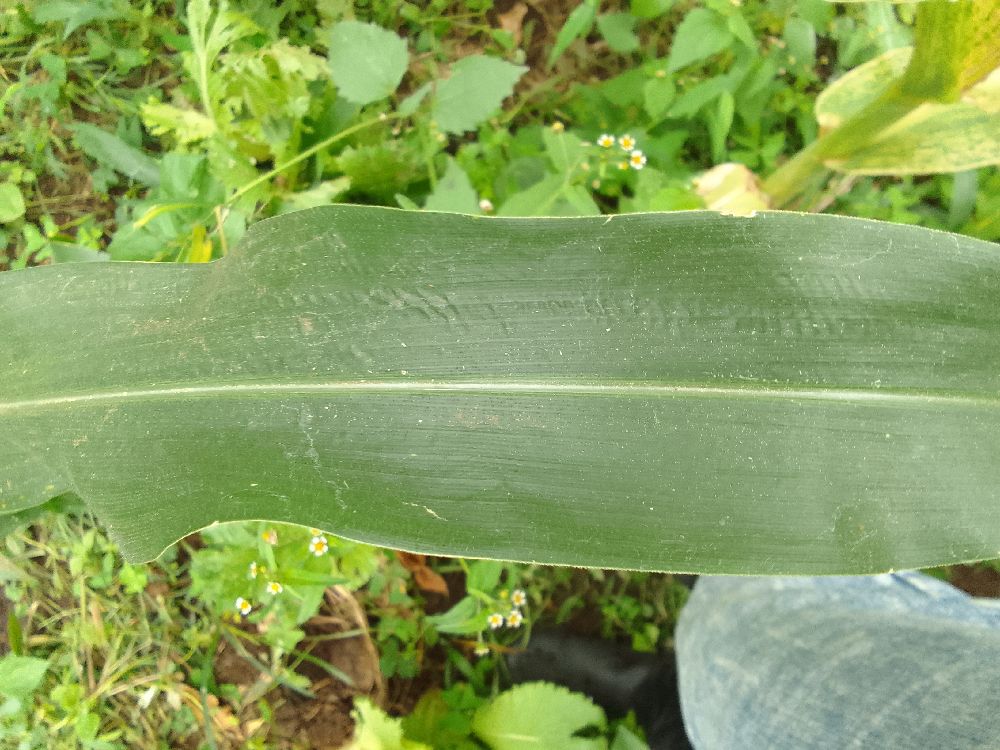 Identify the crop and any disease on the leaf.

maize, healthy
